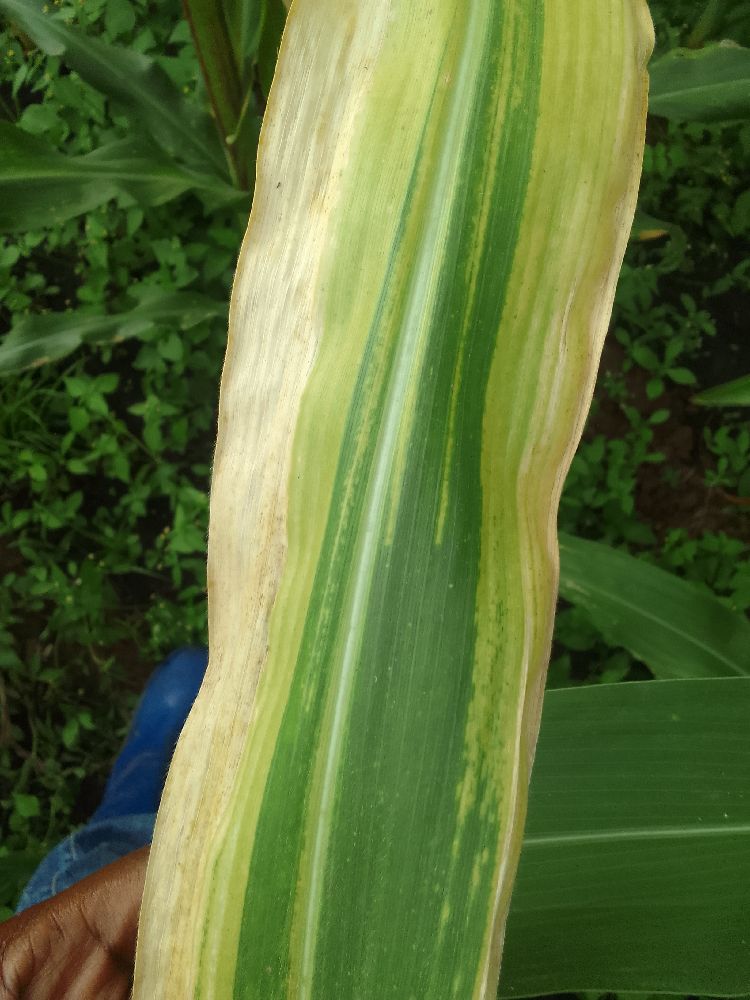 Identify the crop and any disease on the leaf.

maize, maize lethal necrosis
